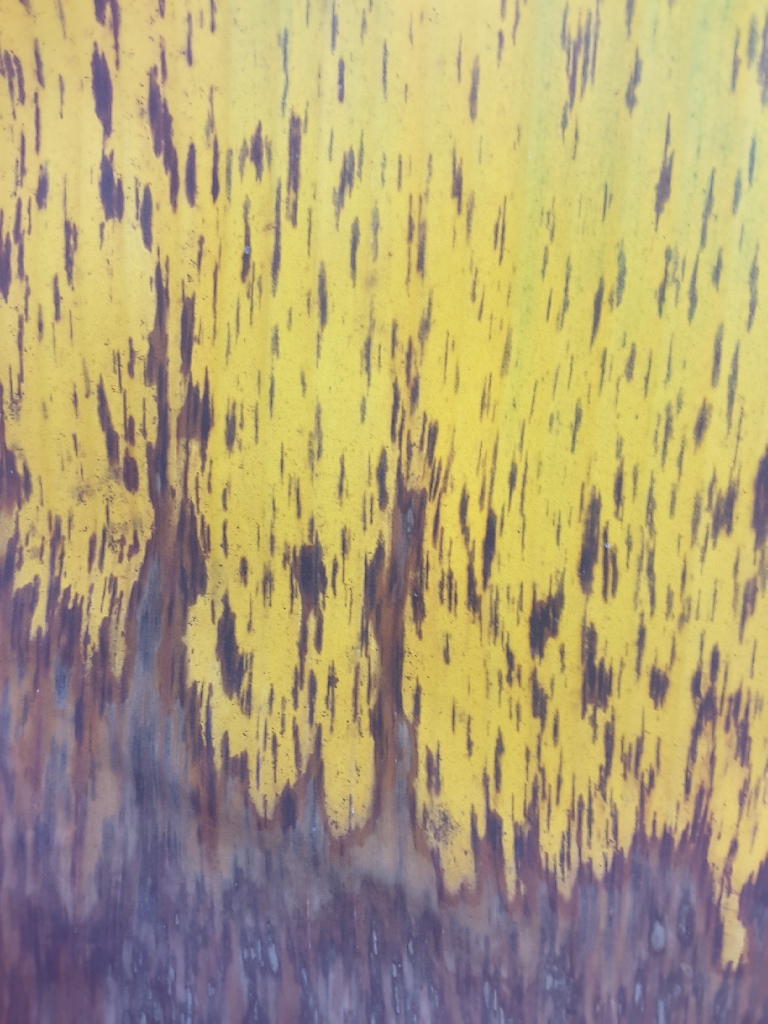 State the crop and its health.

banana, black sigatoka
